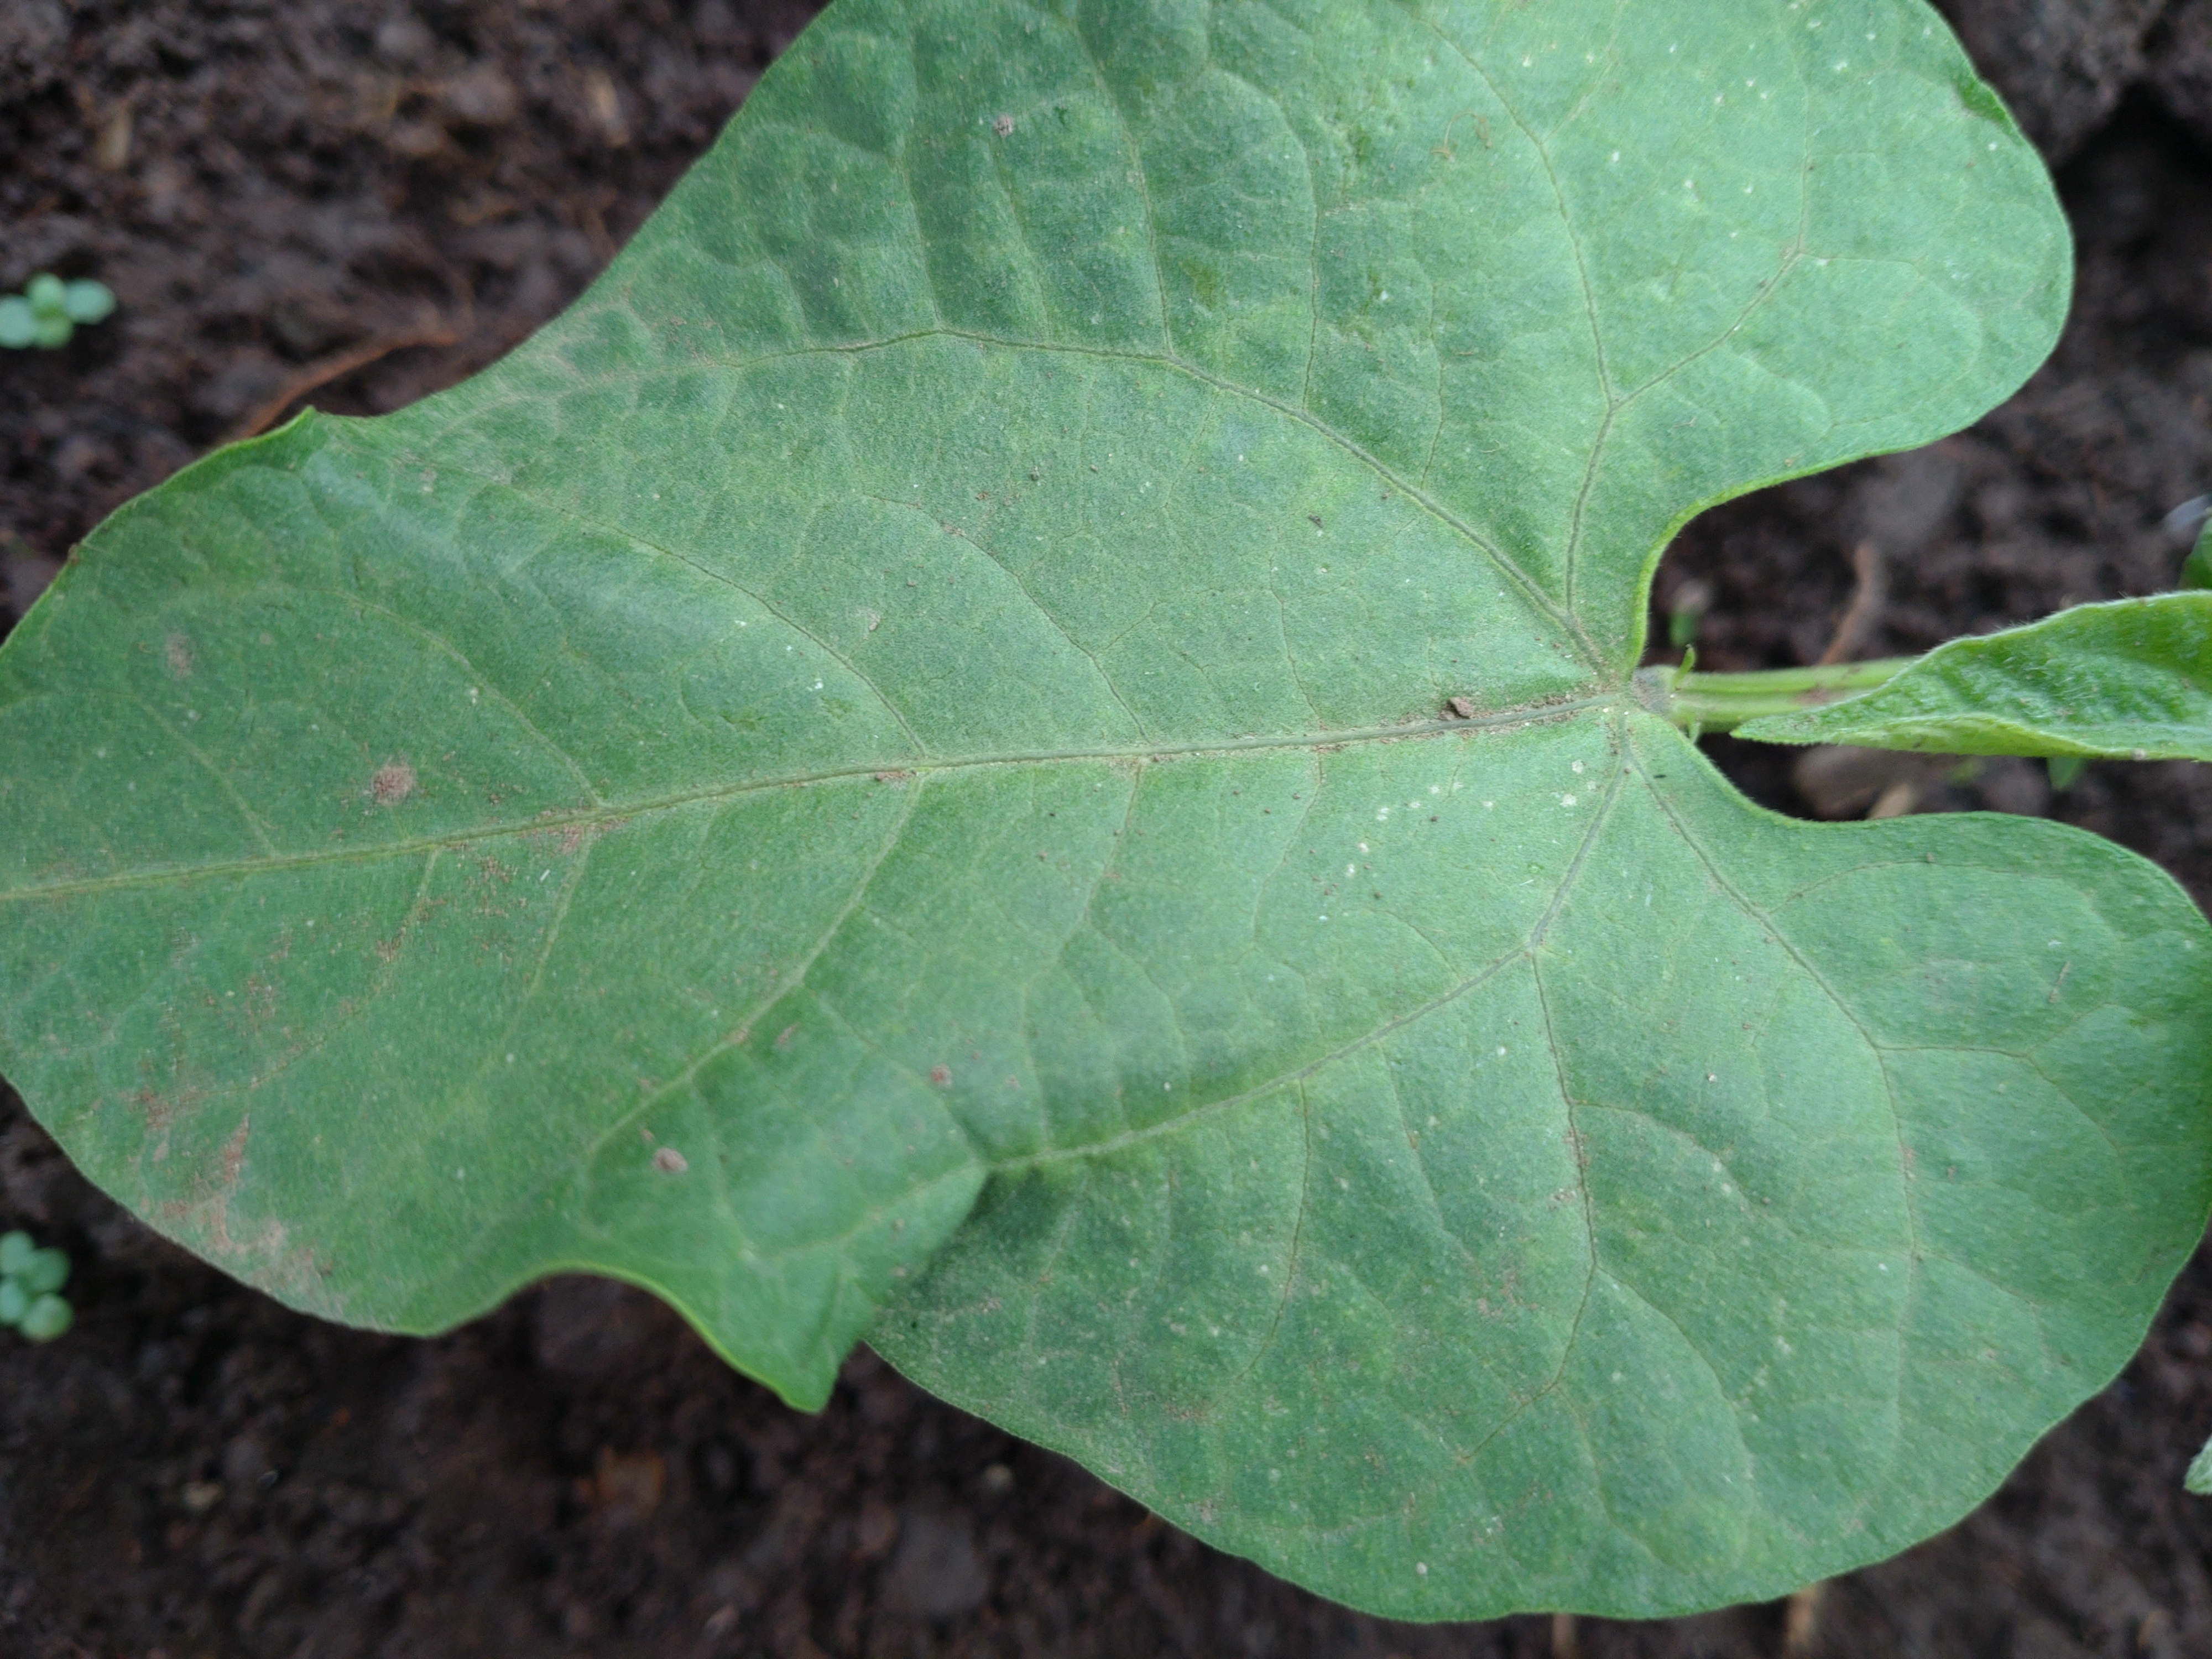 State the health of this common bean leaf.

healthy
